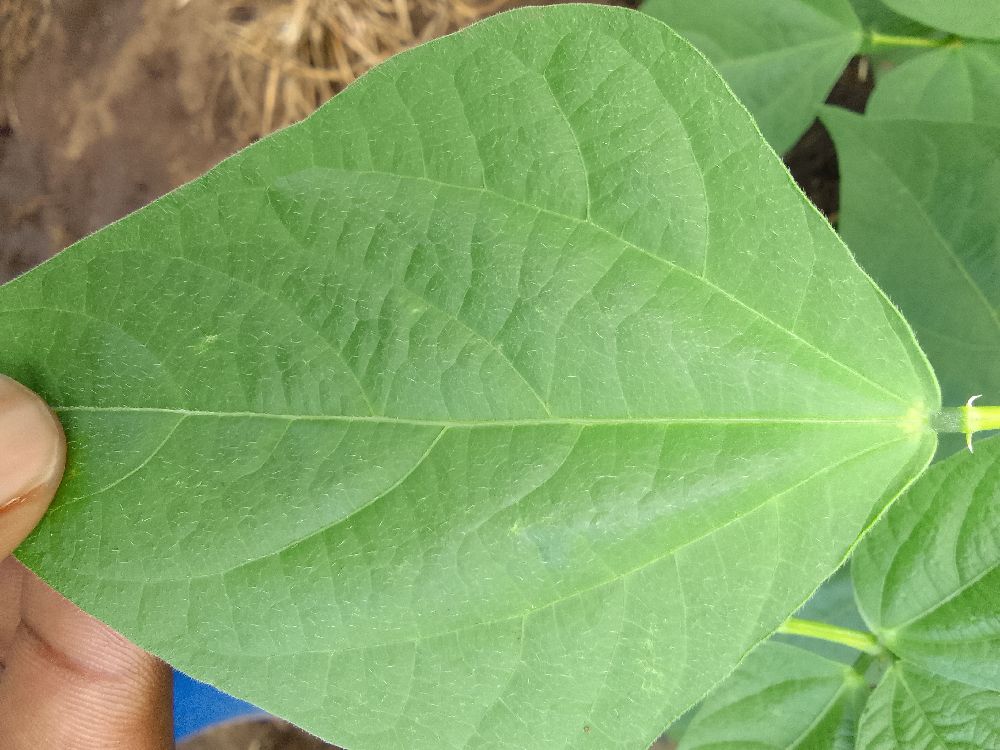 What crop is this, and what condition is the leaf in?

common bean, healthy
